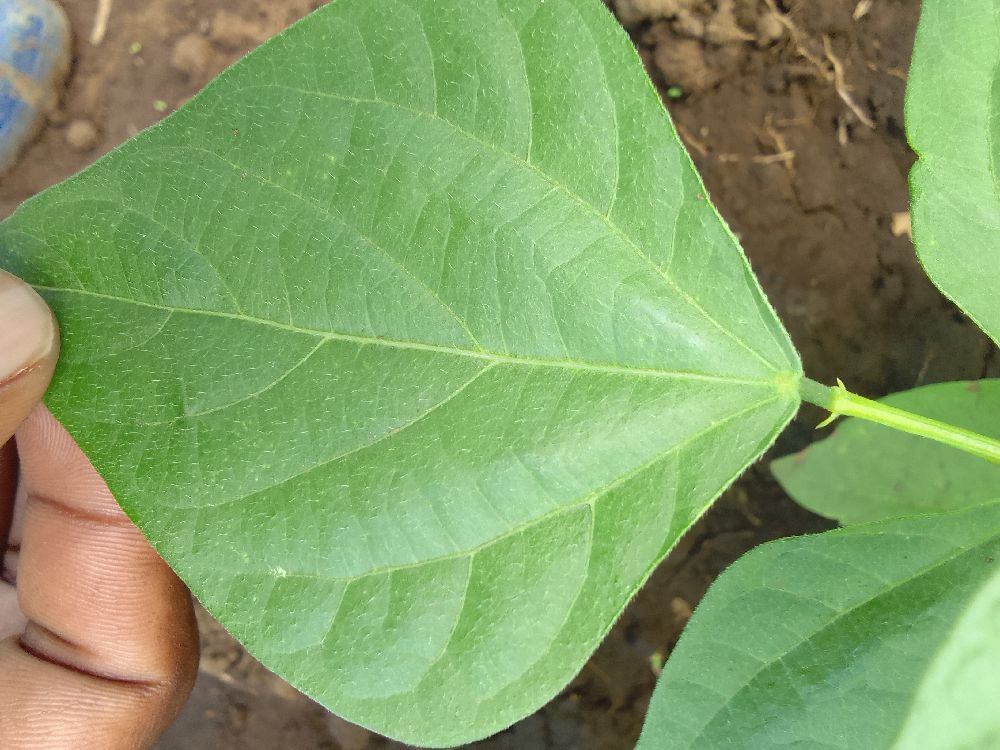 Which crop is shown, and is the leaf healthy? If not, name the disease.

common bean, healthy
